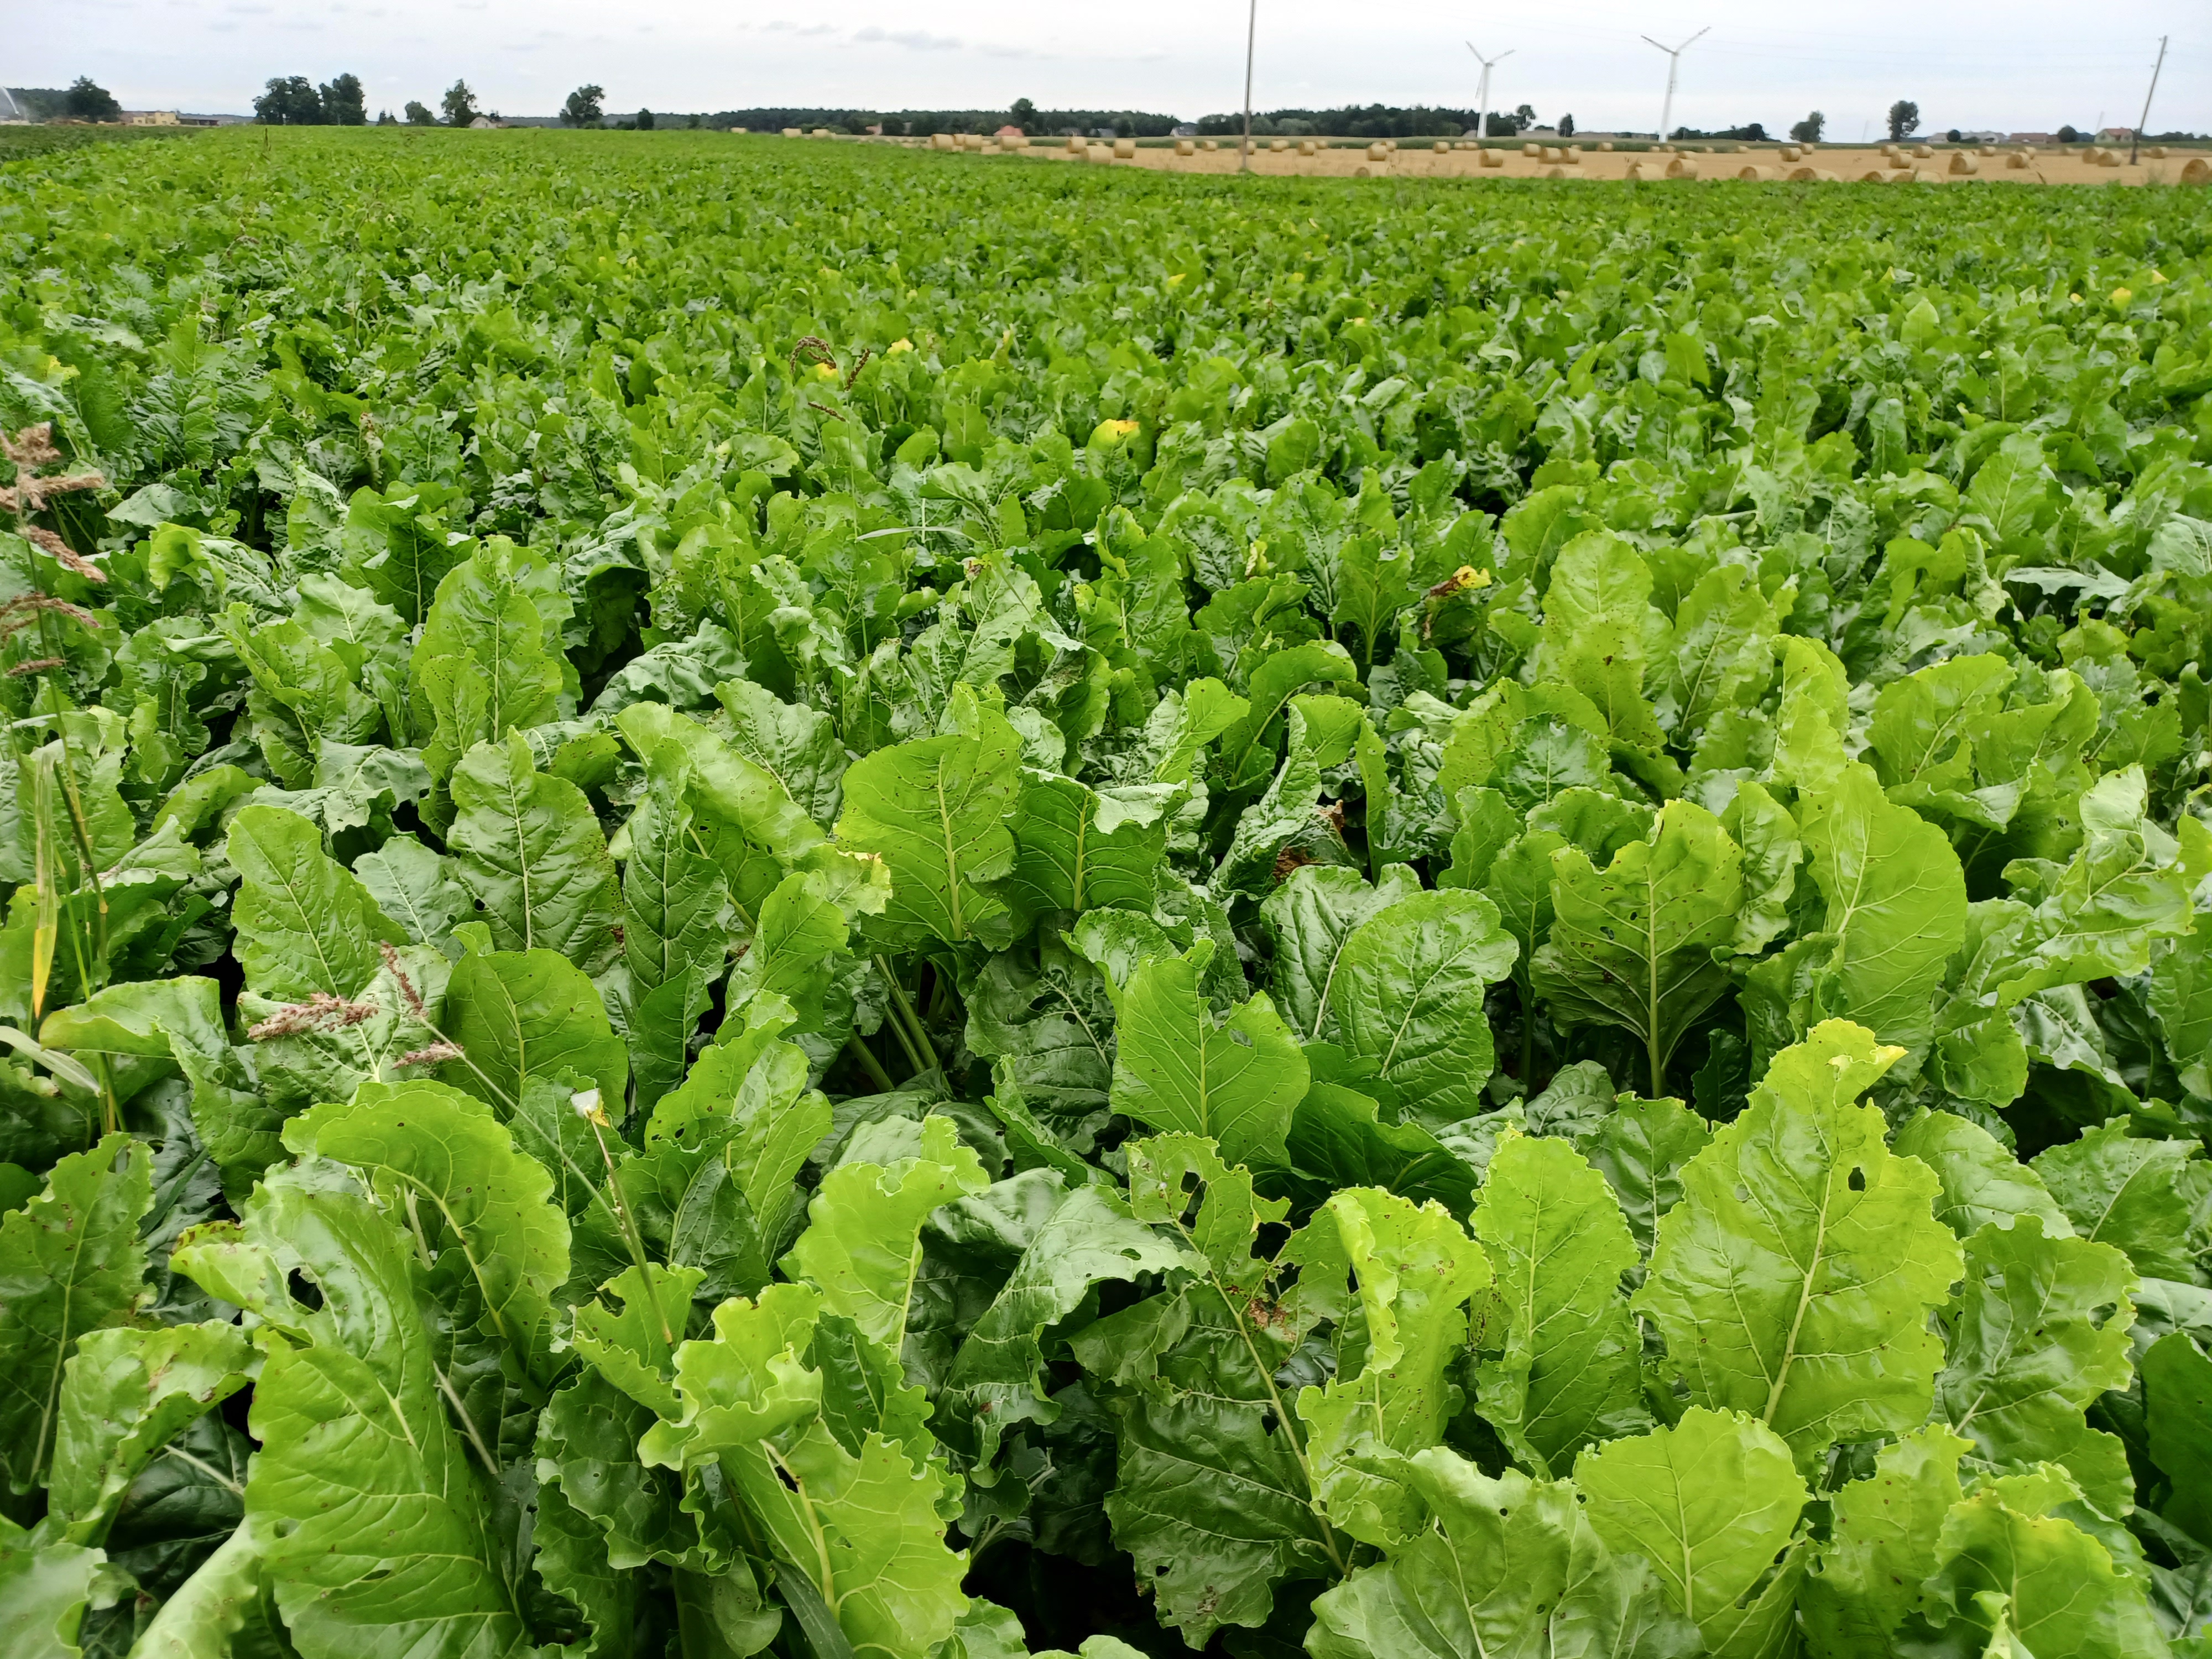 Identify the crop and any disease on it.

beet, cercospora
